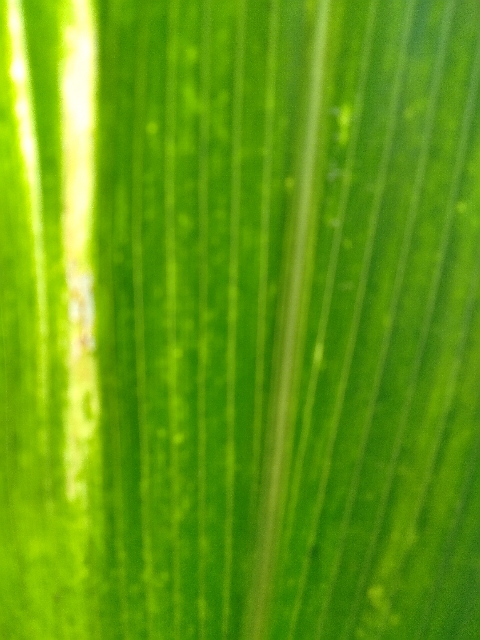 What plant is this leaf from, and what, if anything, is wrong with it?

maize, maize lethal necrosis
